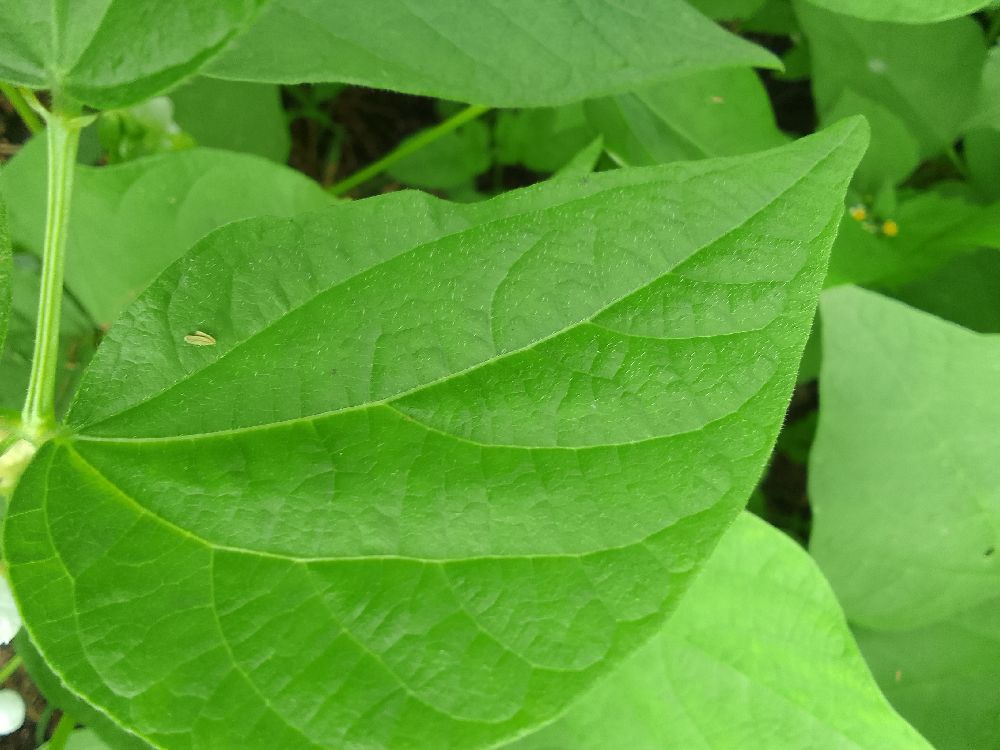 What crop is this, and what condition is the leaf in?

common bean, healthy
